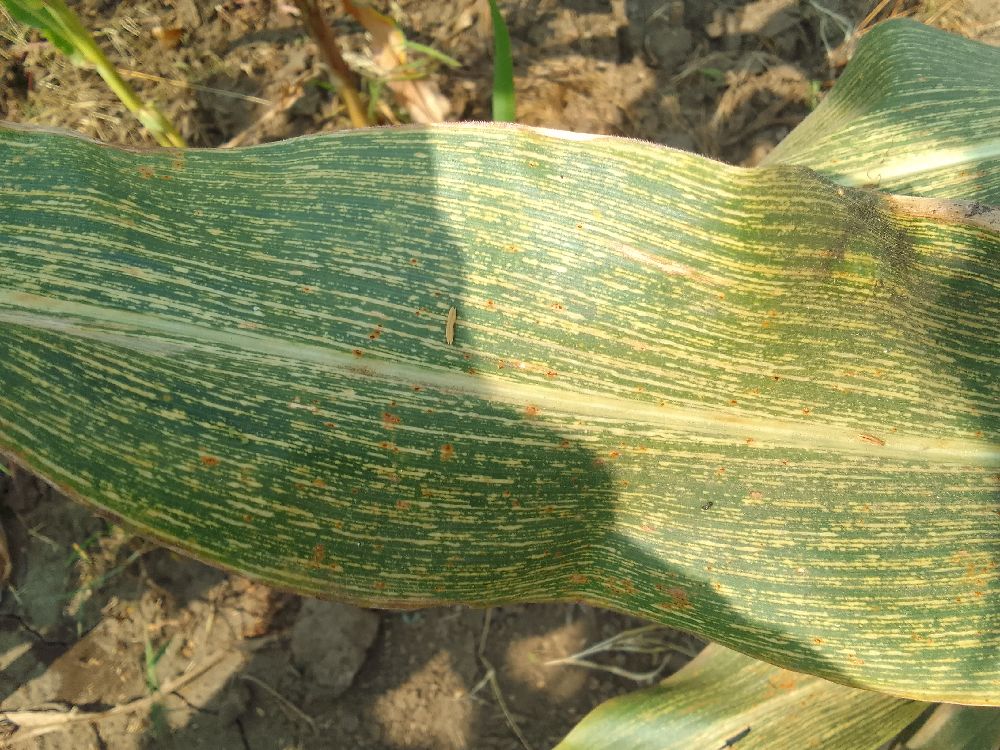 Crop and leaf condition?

maize, maize streak virus
